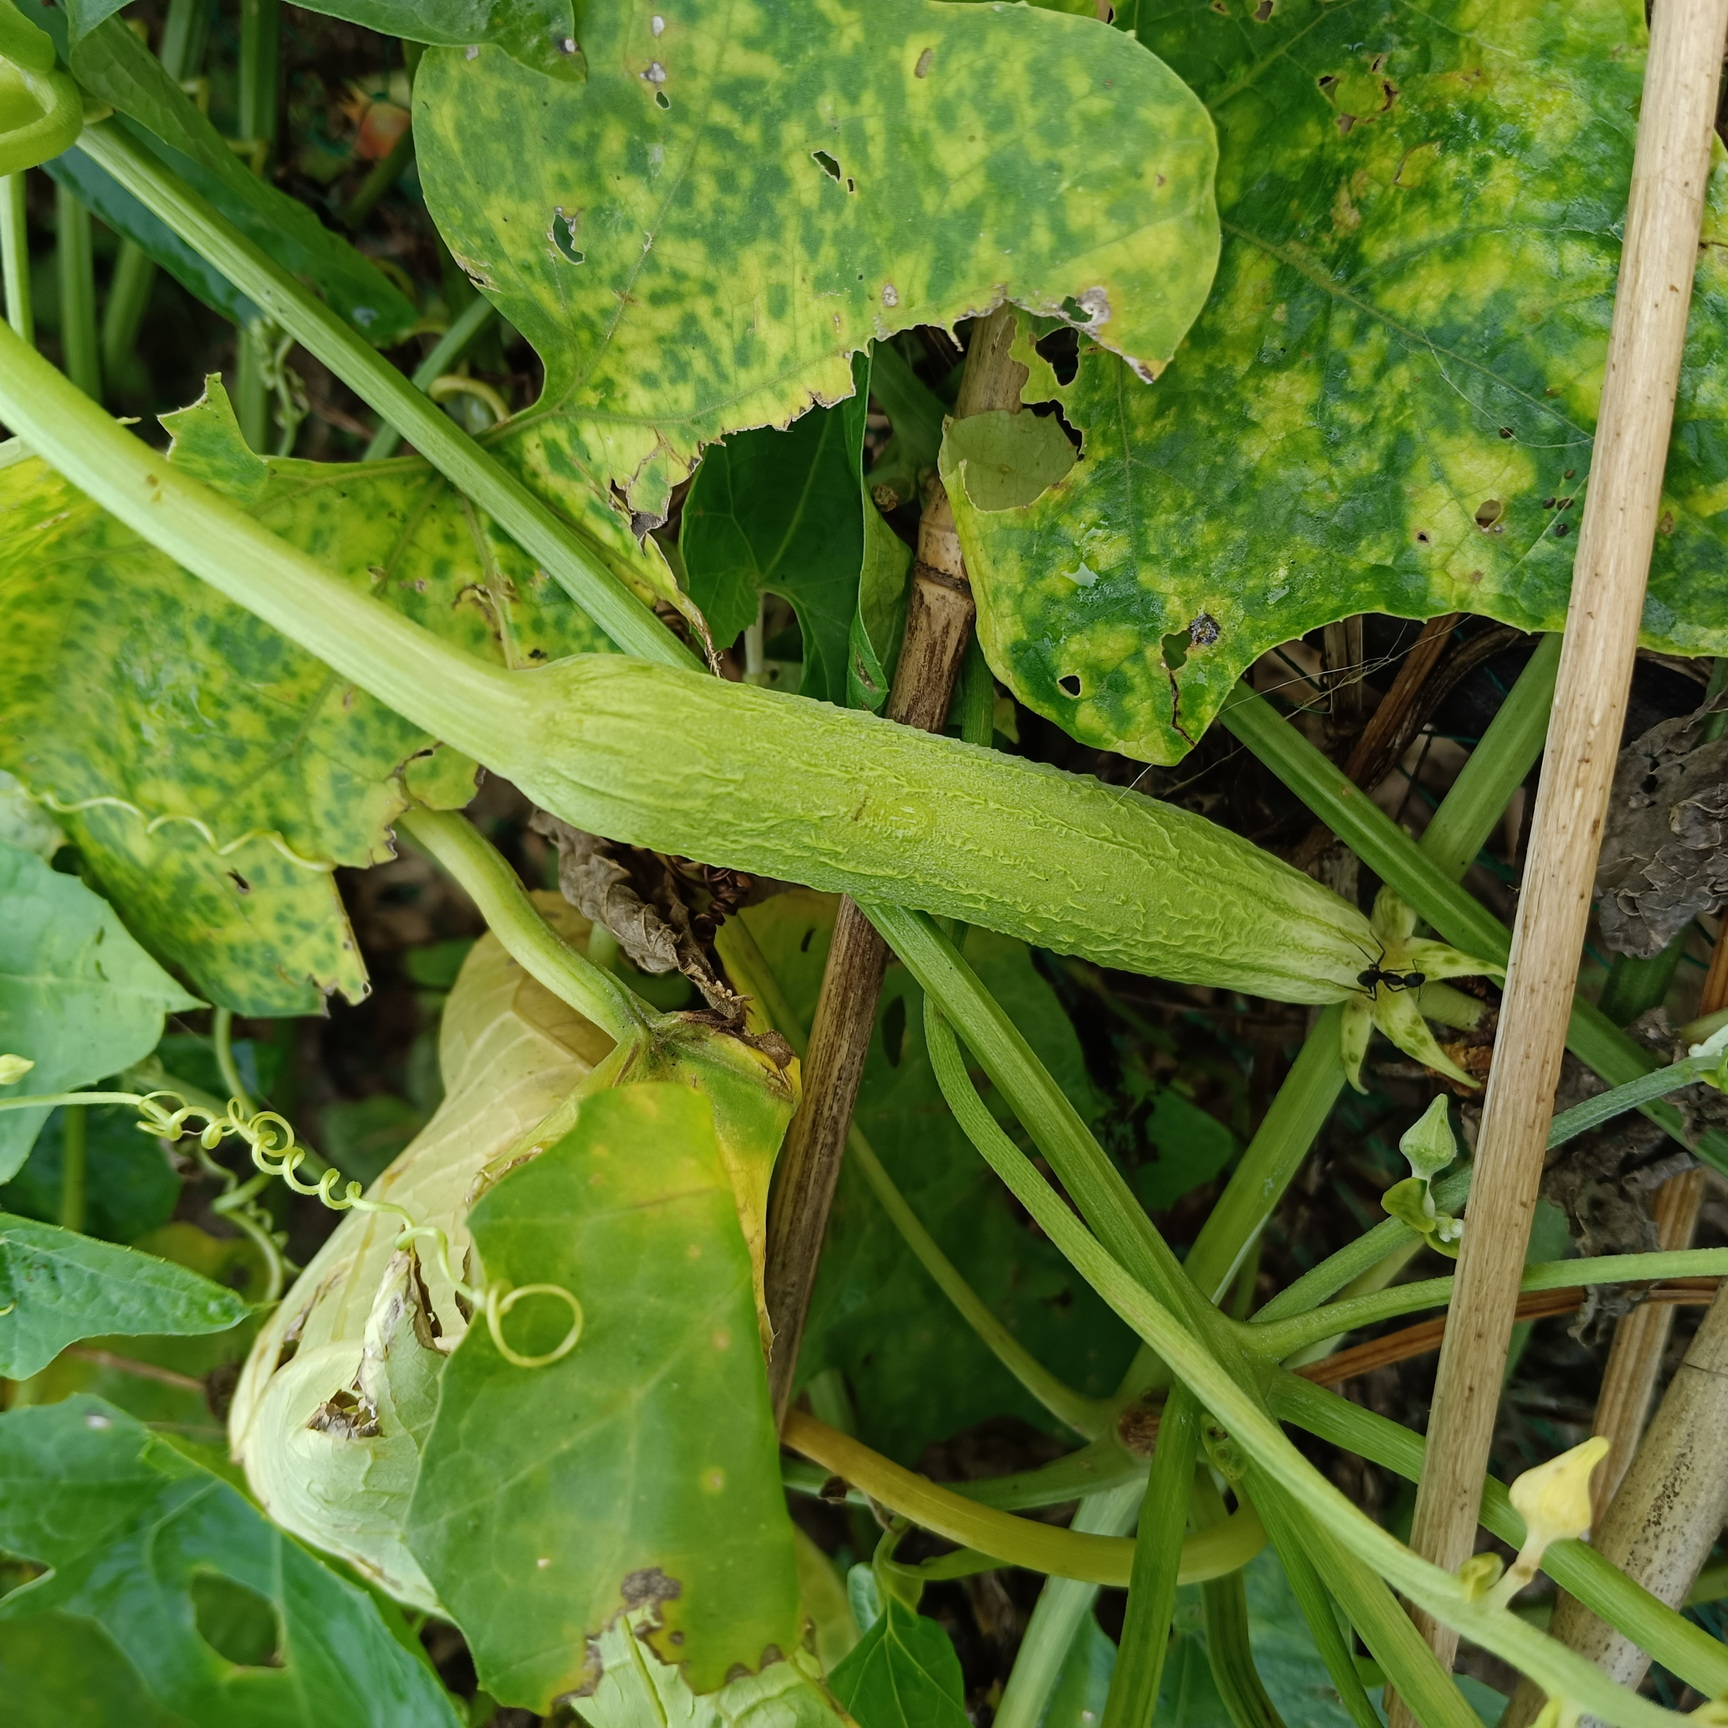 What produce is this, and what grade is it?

luffa, fresh
